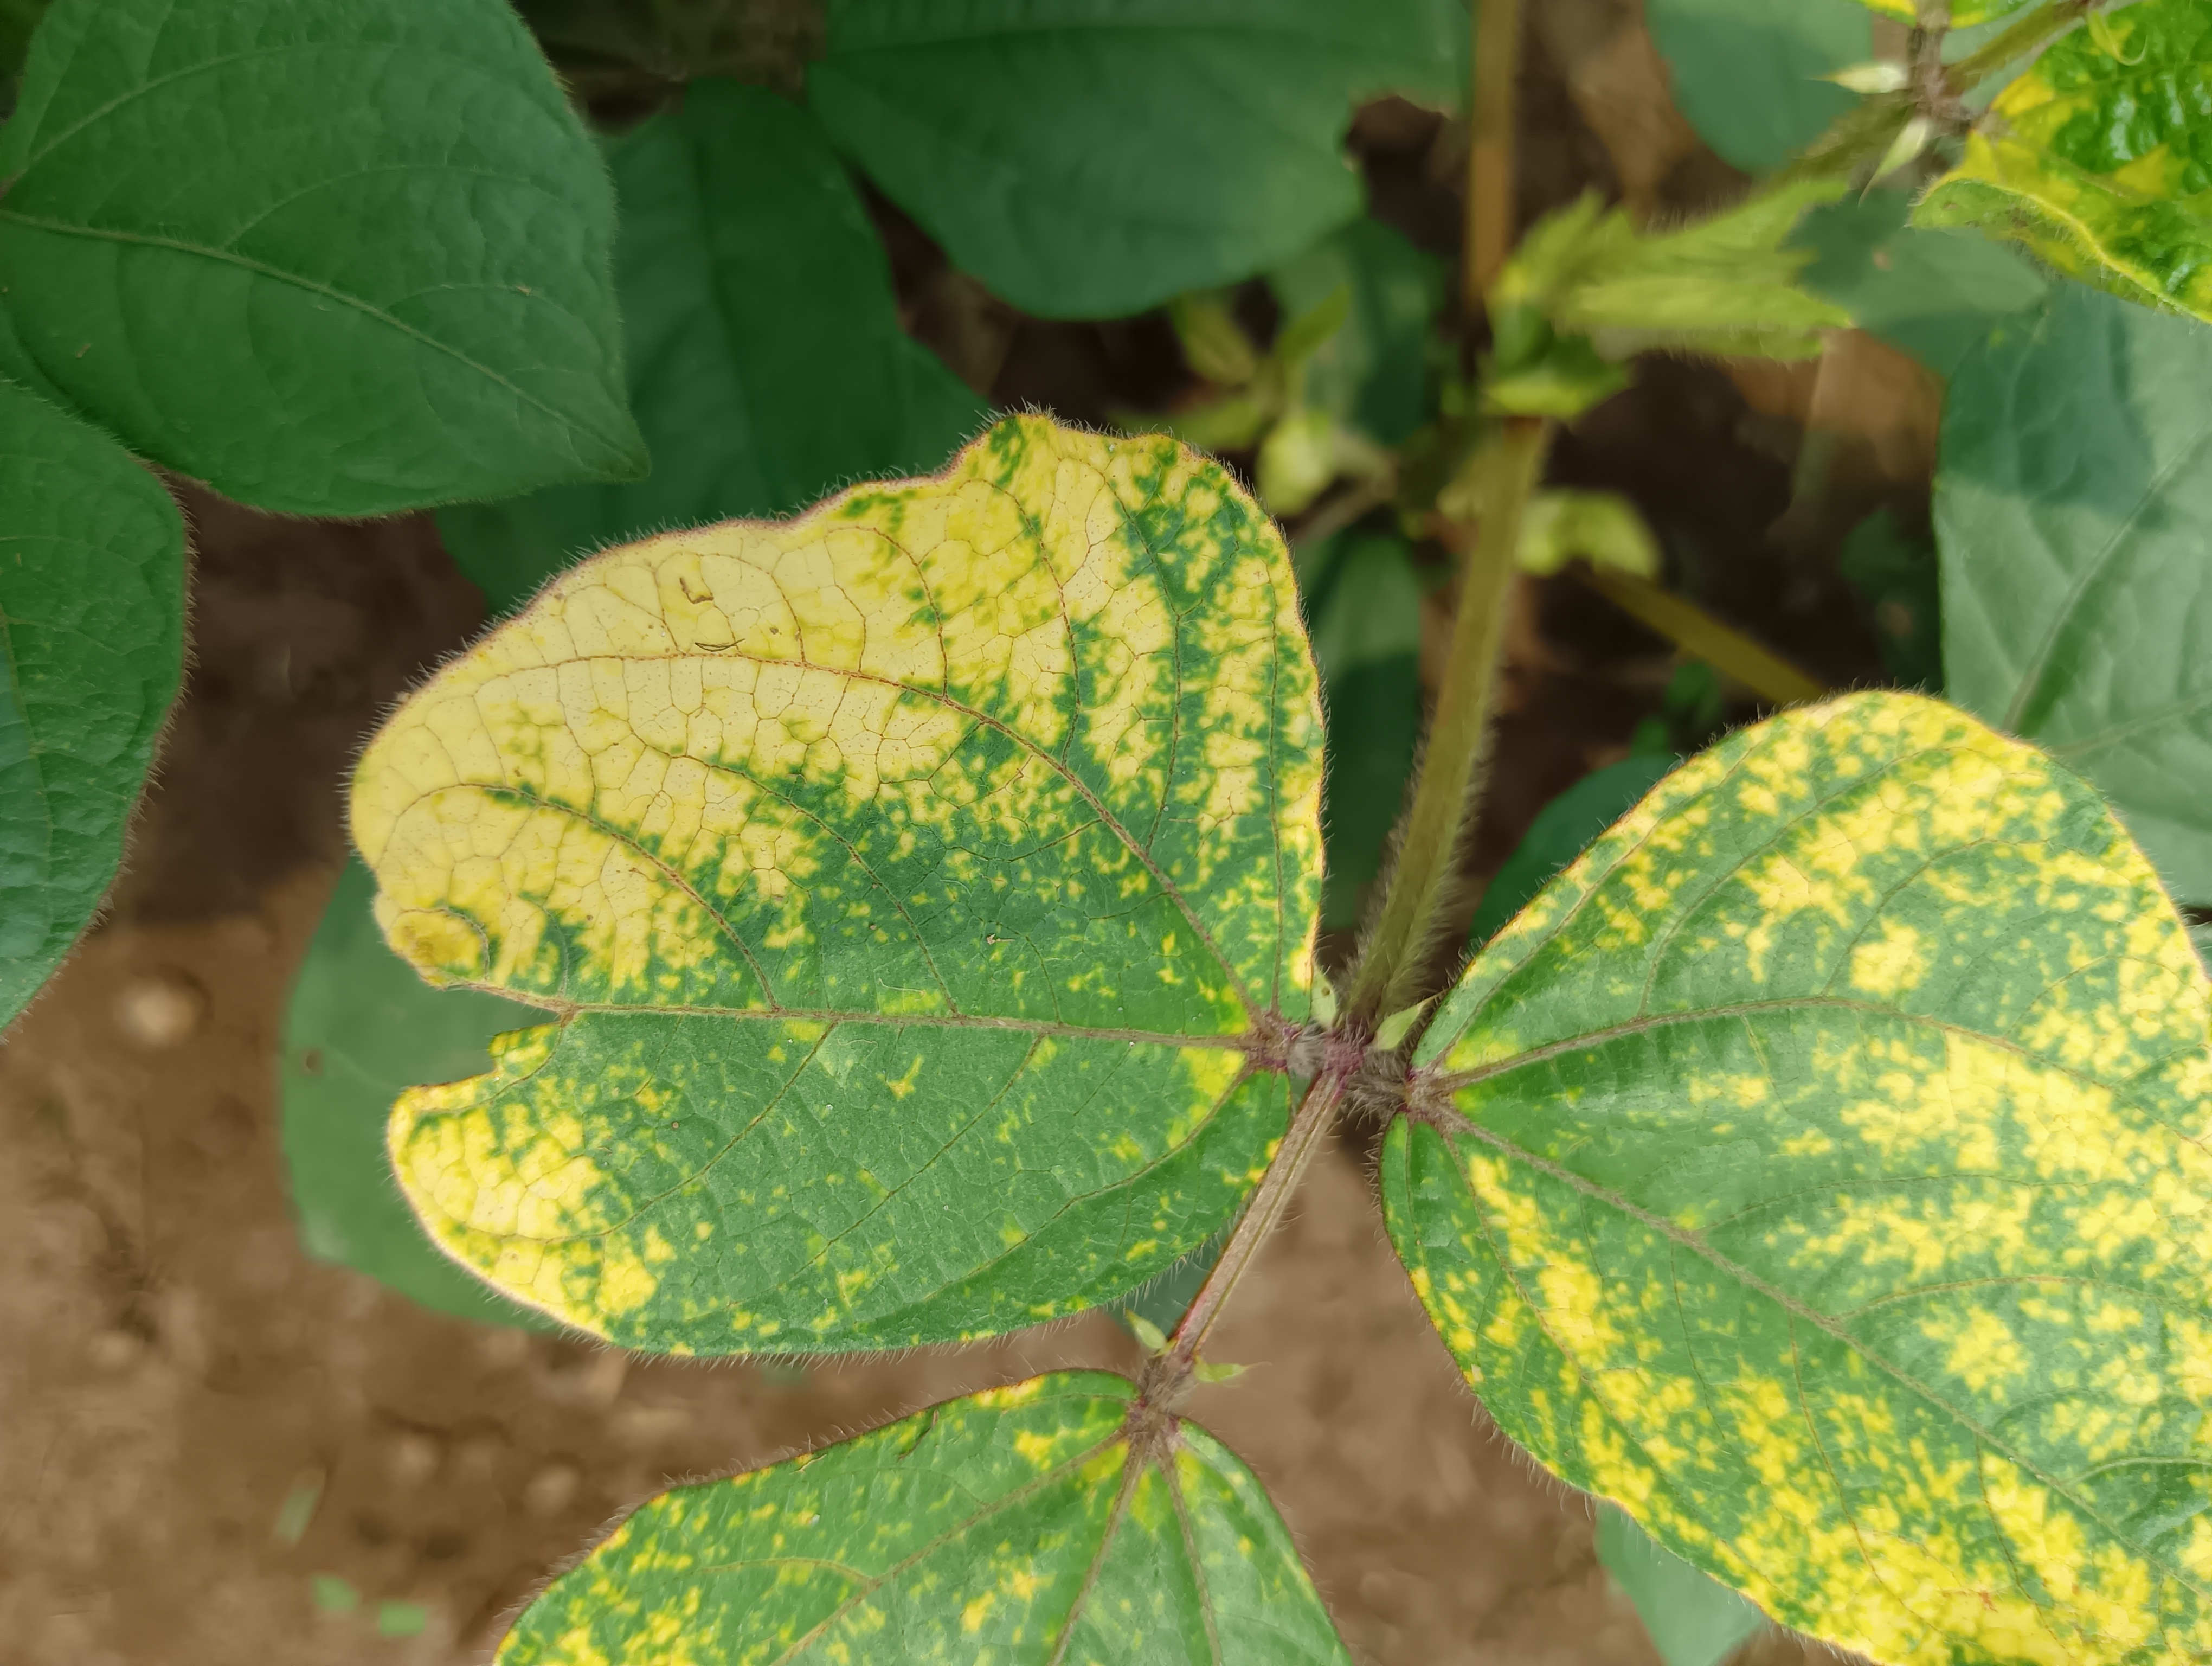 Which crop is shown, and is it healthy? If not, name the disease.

mungbean, yellow mosaic
